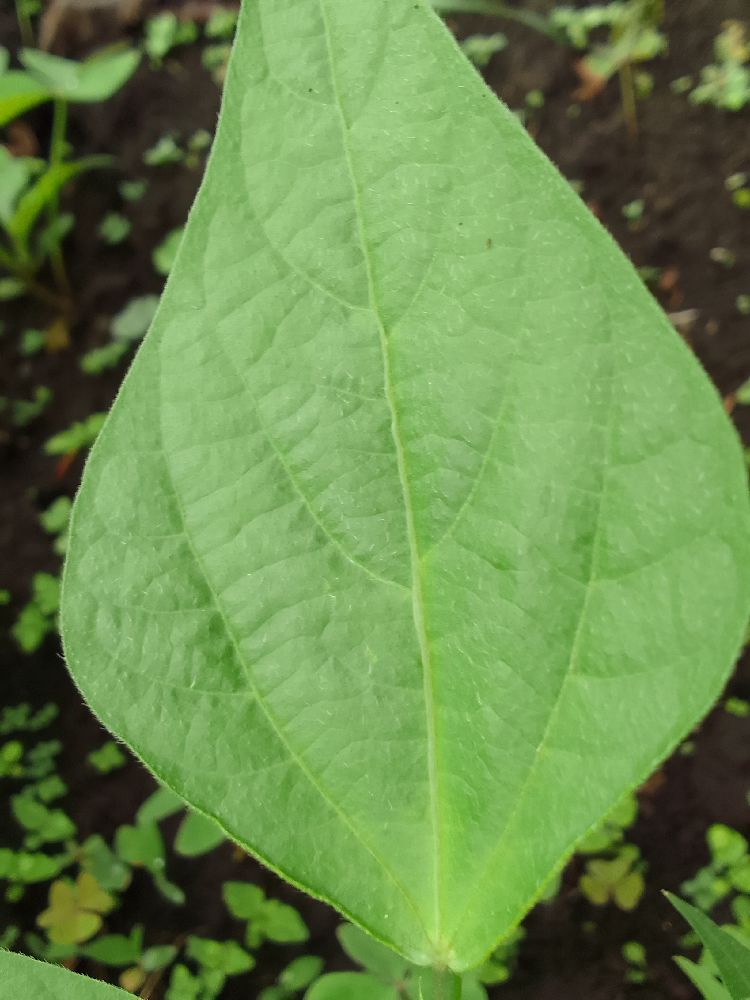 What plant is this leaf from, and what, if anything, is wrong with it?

common bean, healthy
